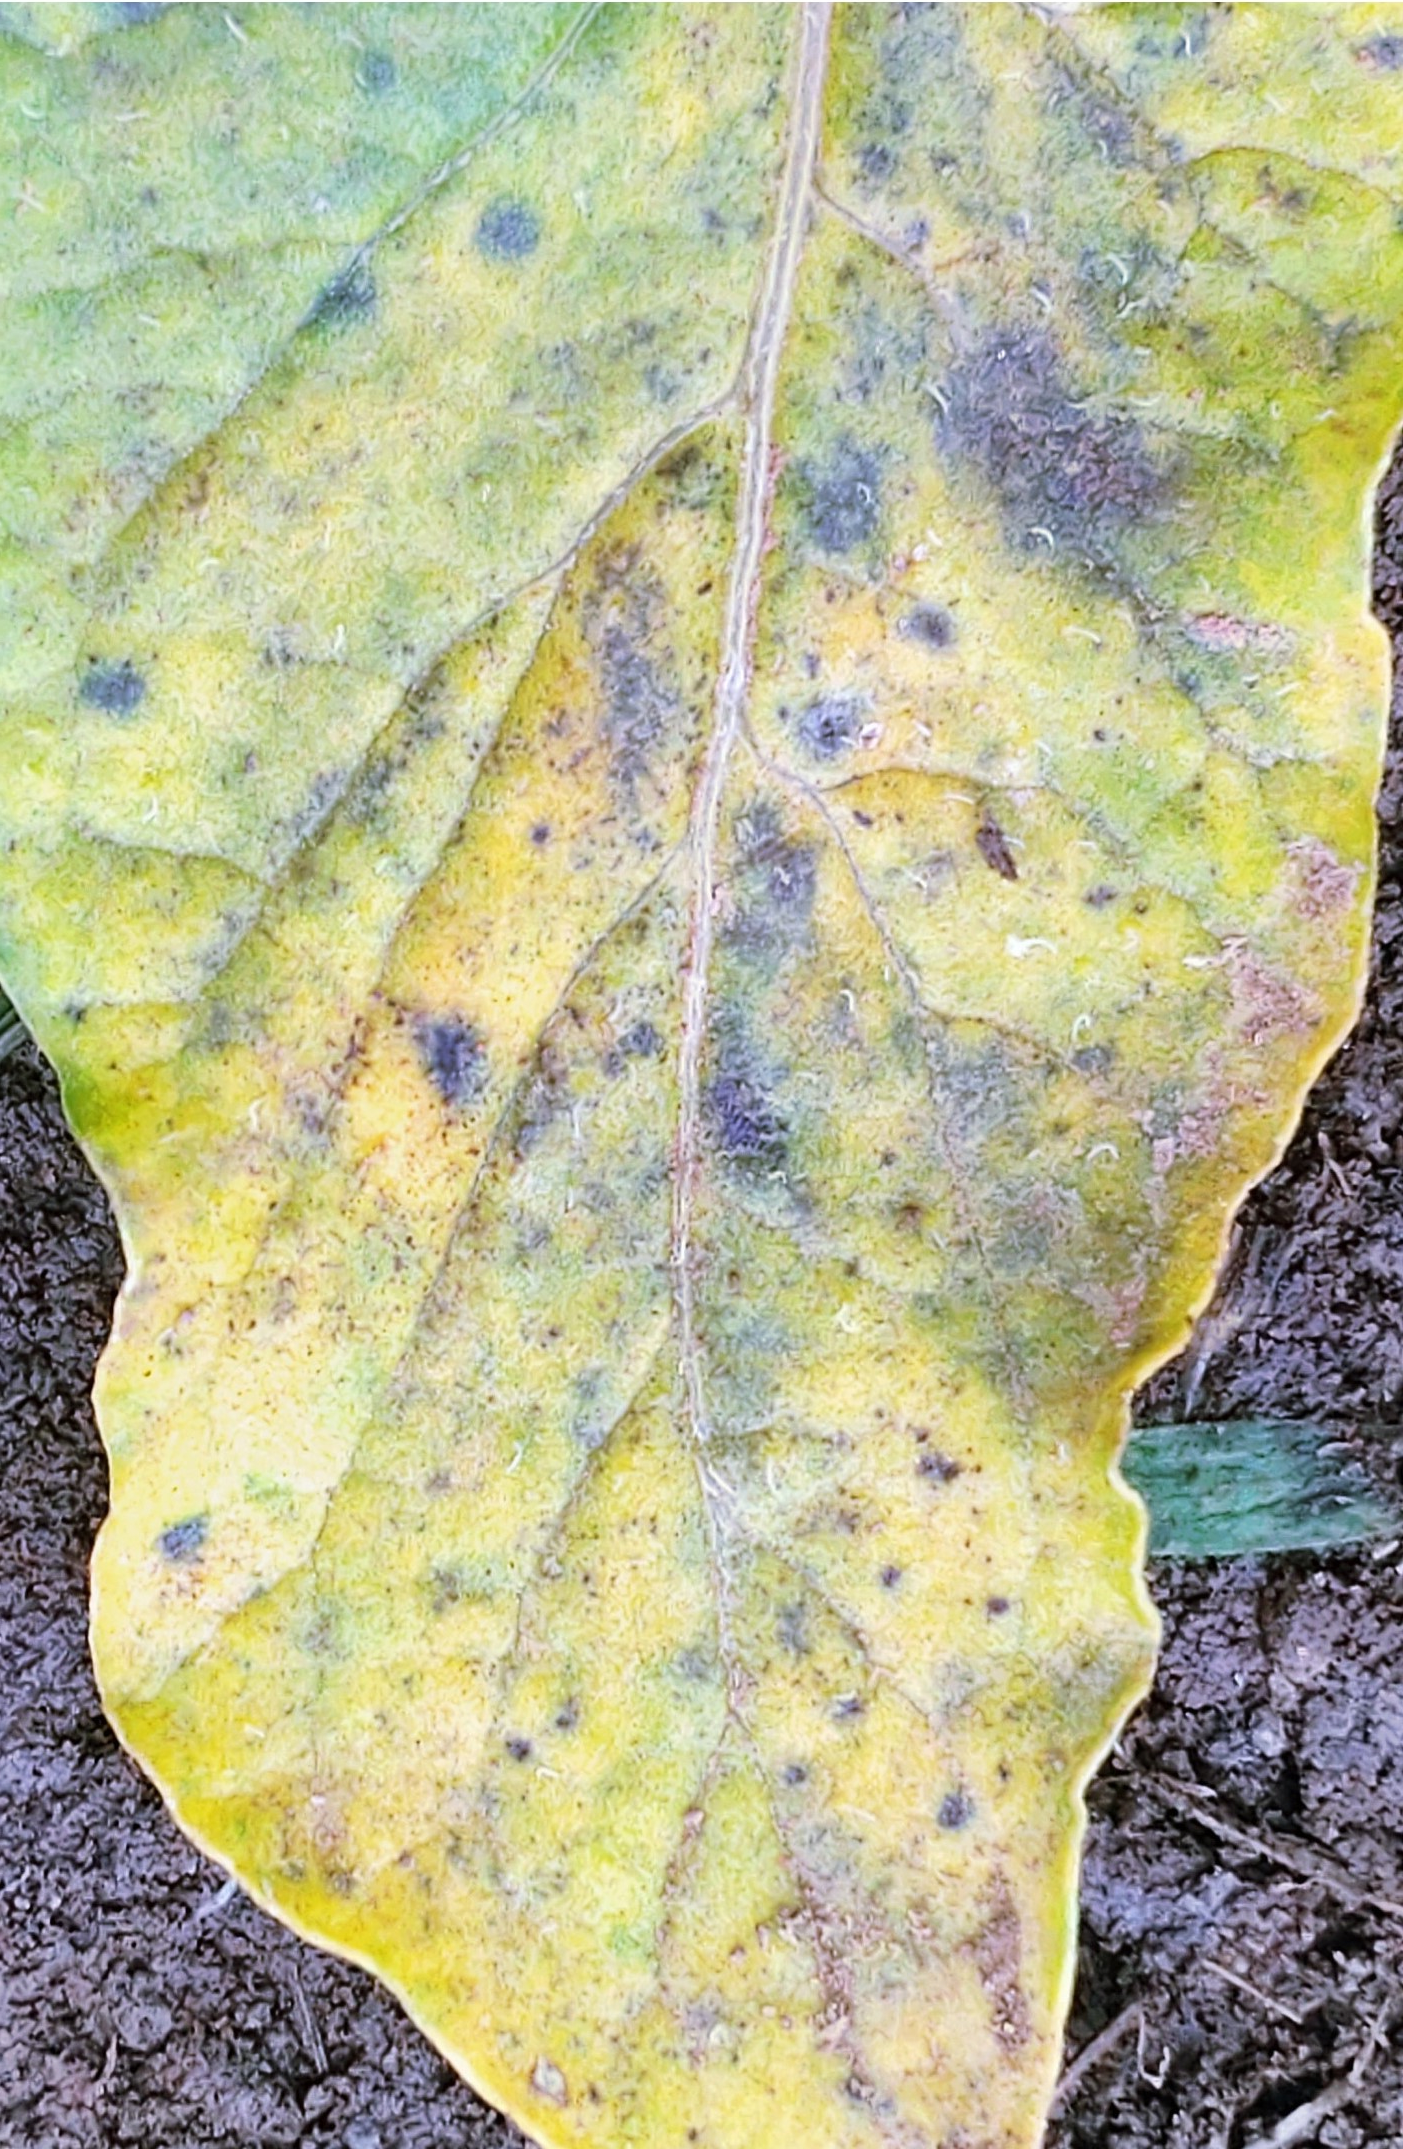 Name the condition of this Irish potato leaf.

late blight
